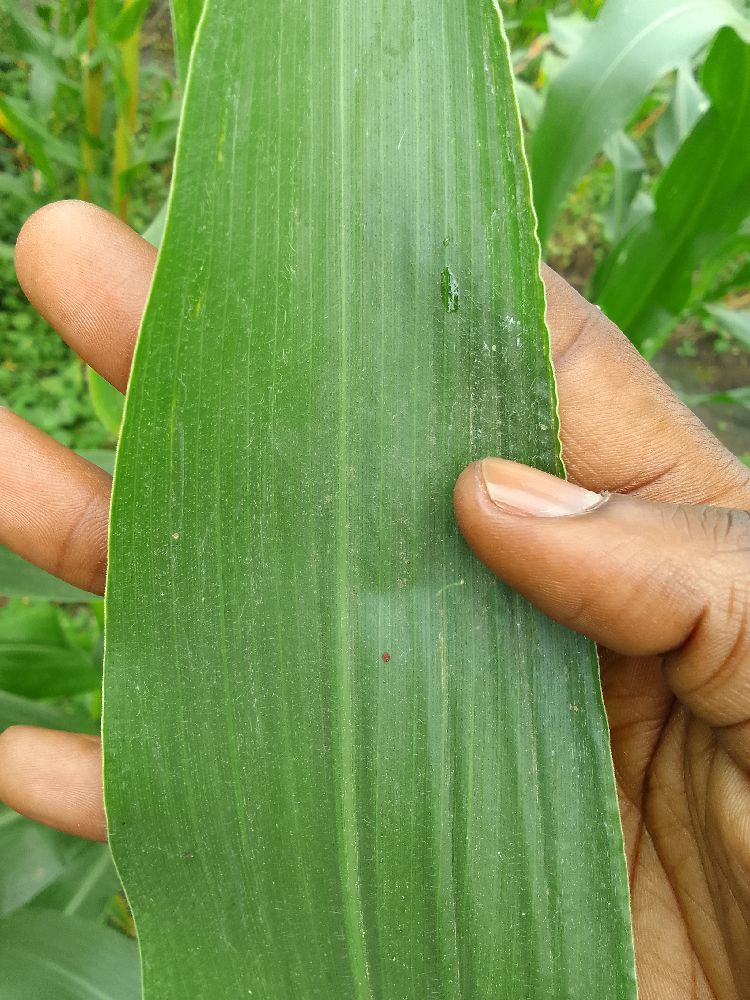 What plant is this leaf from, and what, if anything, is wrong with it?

maize, healthy
